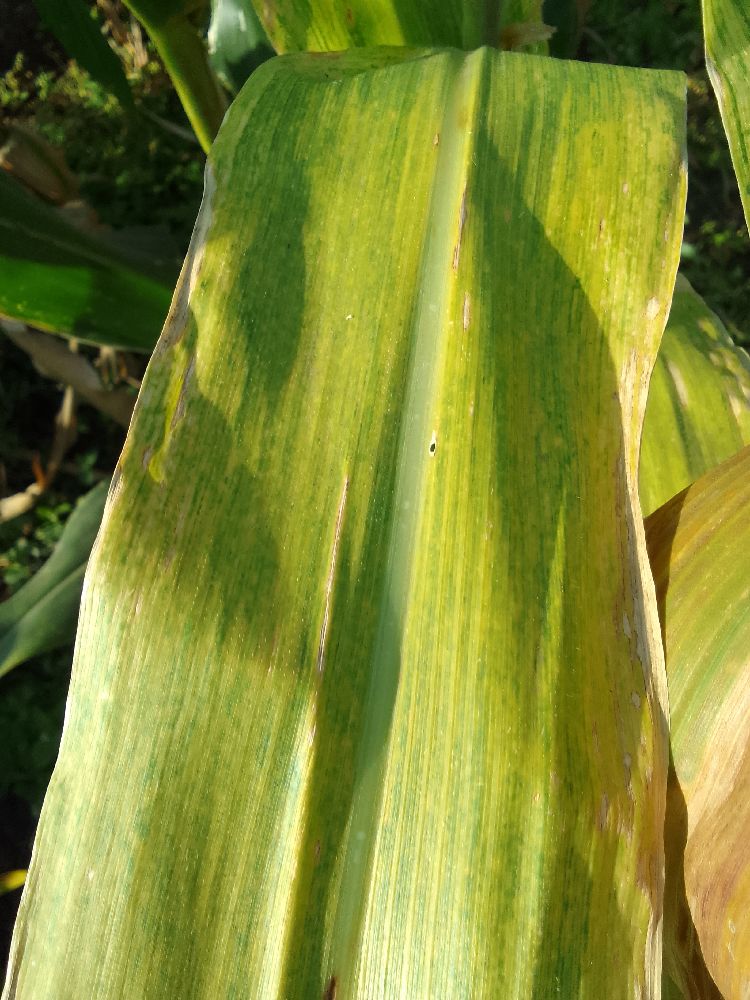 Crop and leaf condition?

maize, maize lethal necrosis
